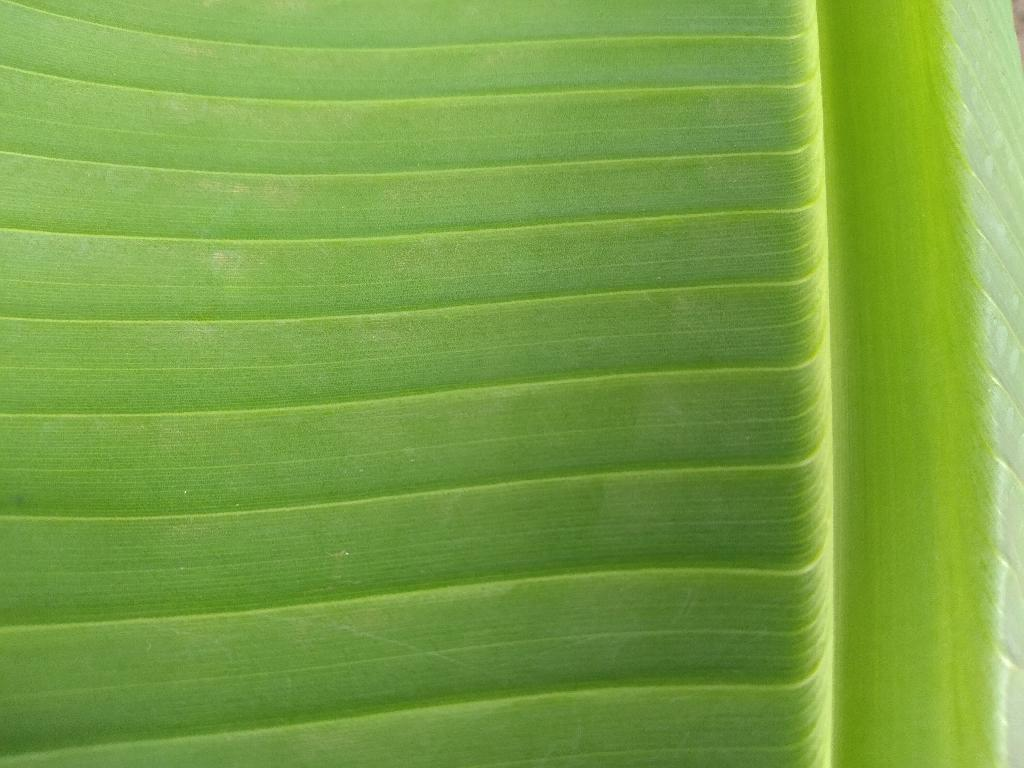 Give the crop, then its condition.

banana, healthy
